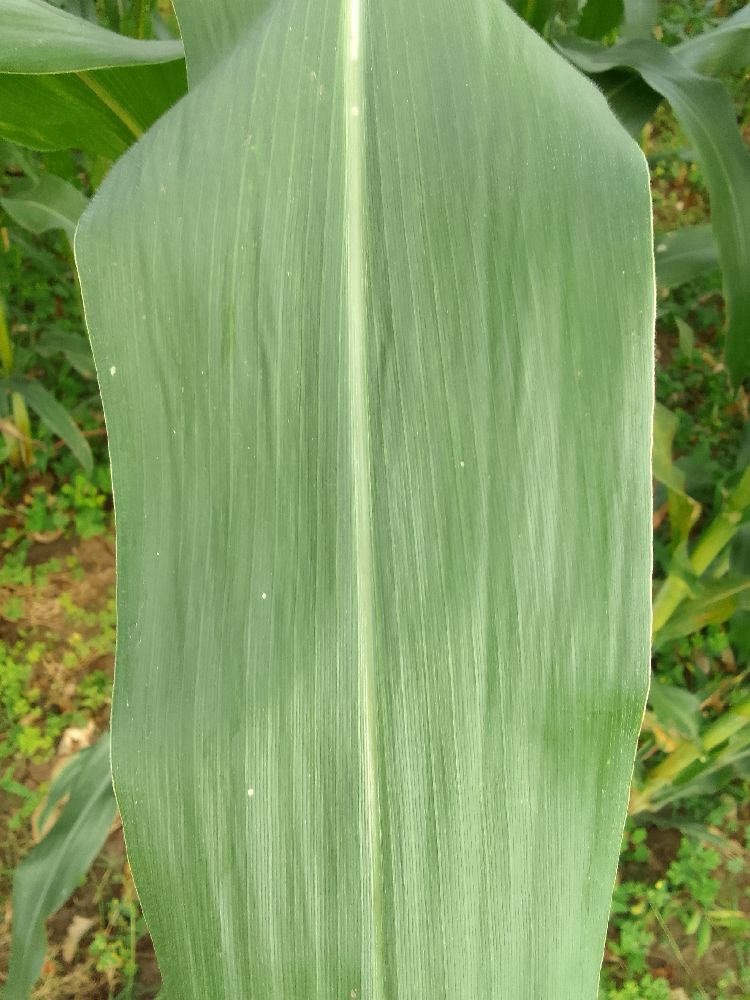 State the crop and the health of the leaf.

maize, healthy
